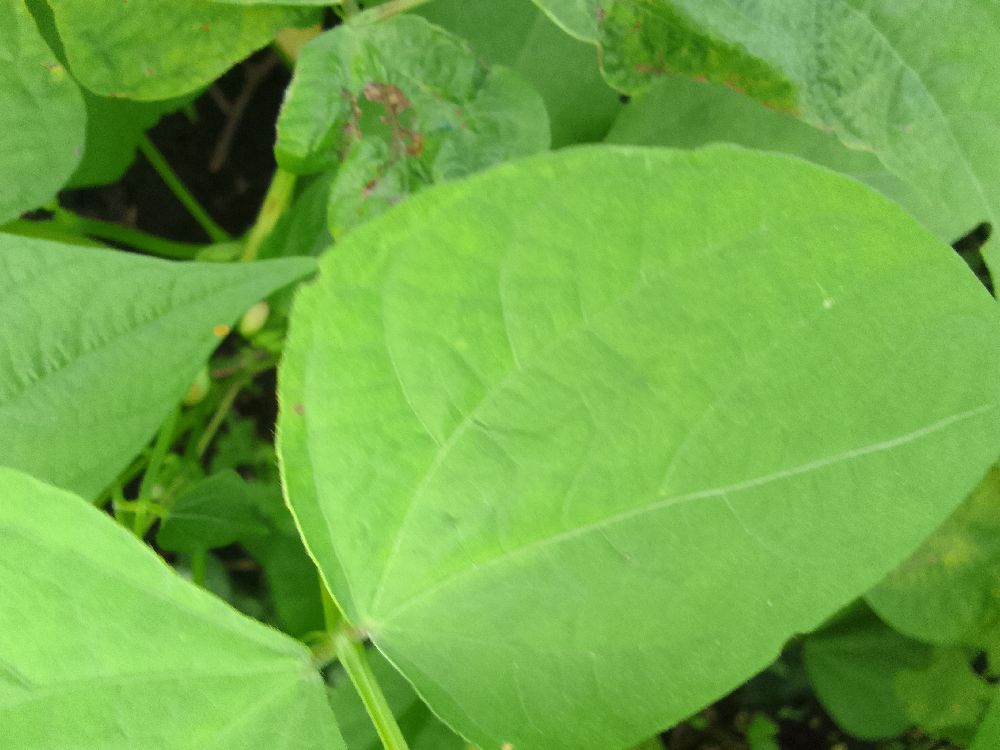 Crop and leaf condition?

common bean, healthy
